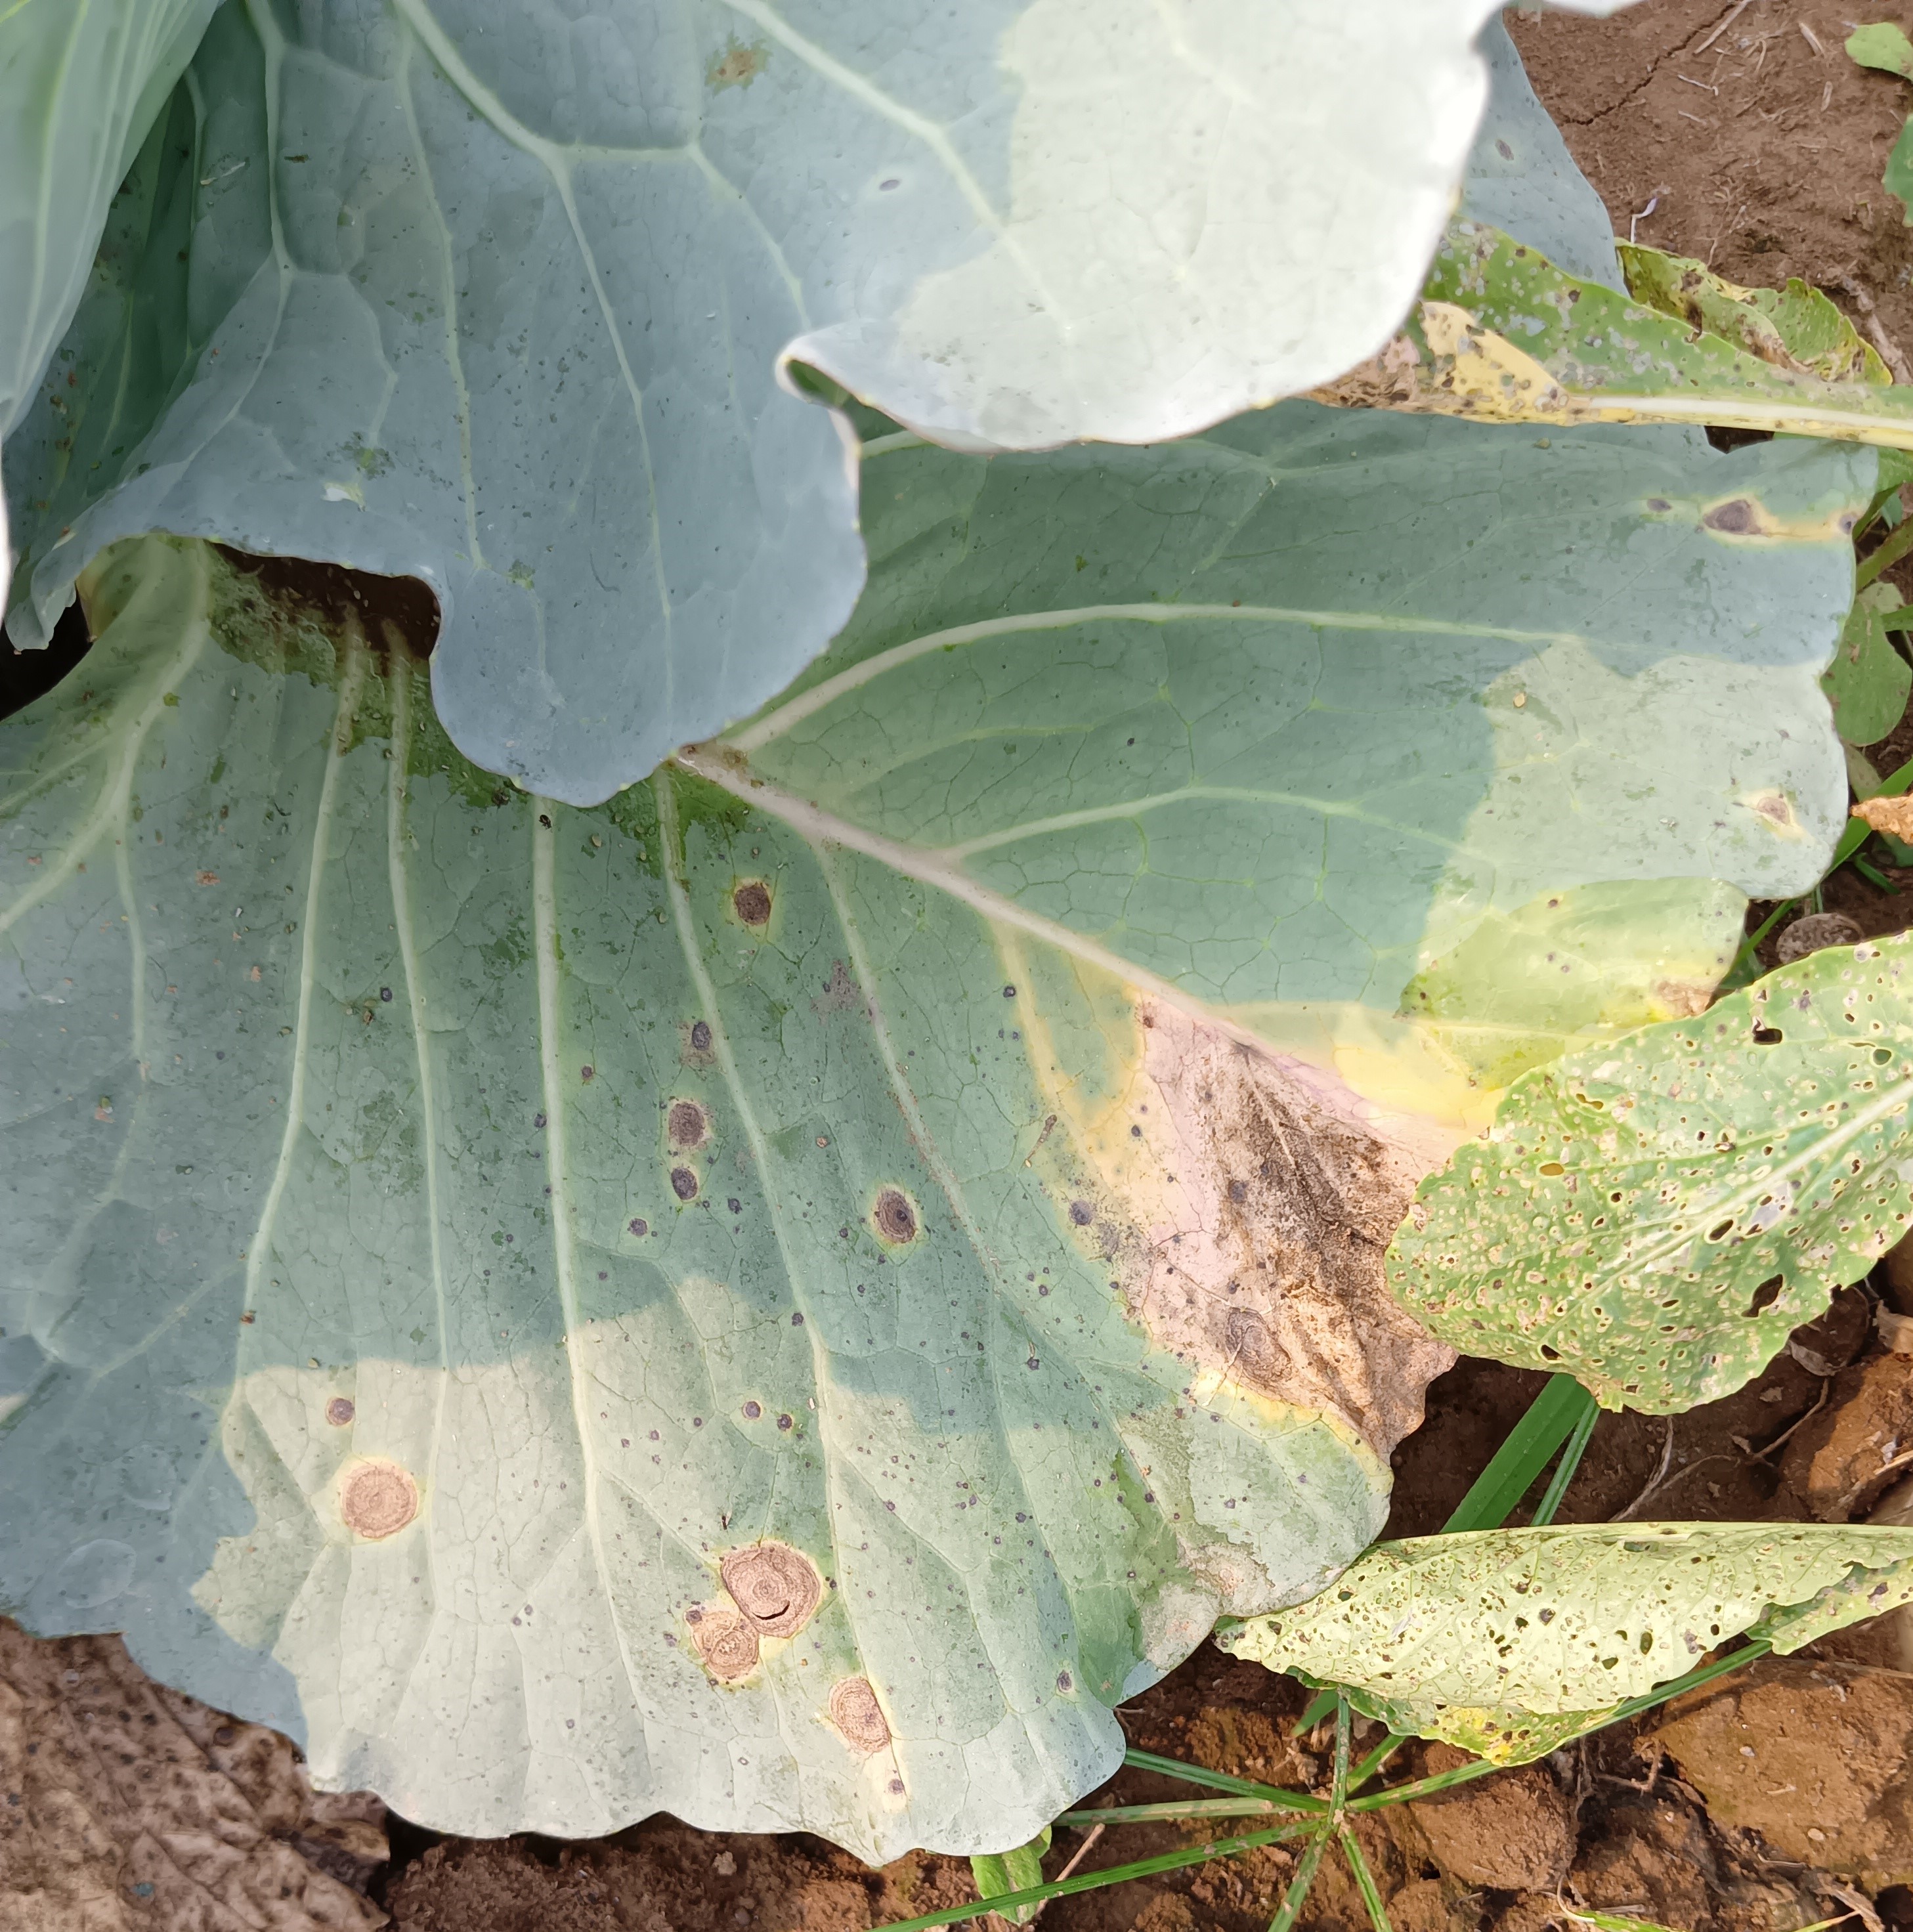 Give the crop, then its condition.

cabbage, alternaria
